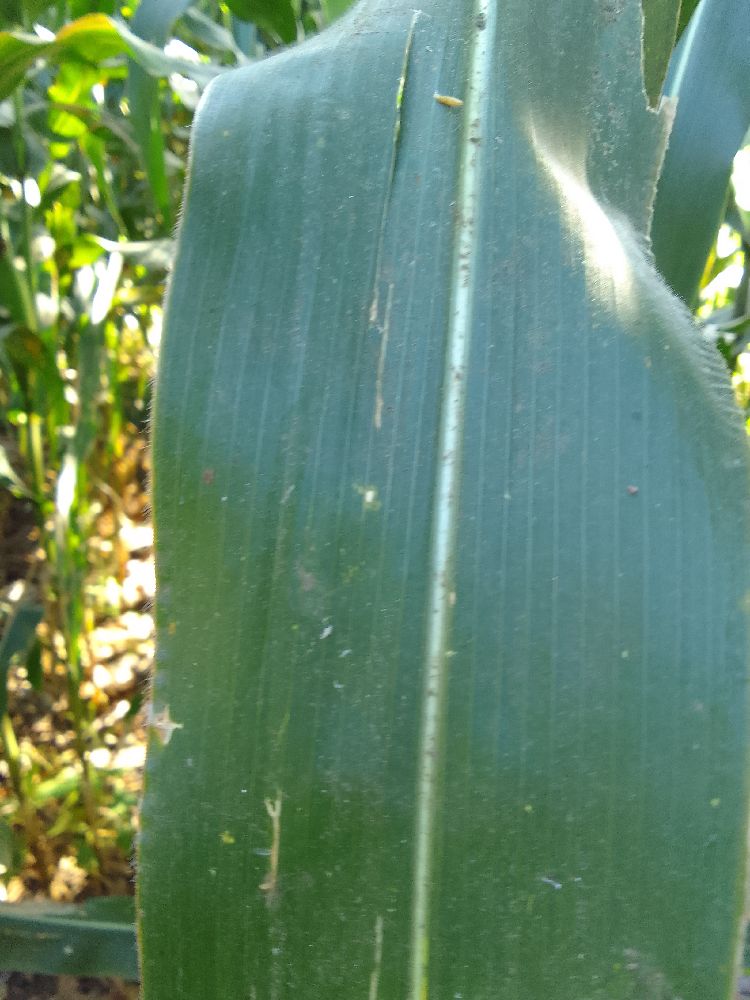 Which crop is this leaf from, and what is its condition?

maize, healthy
